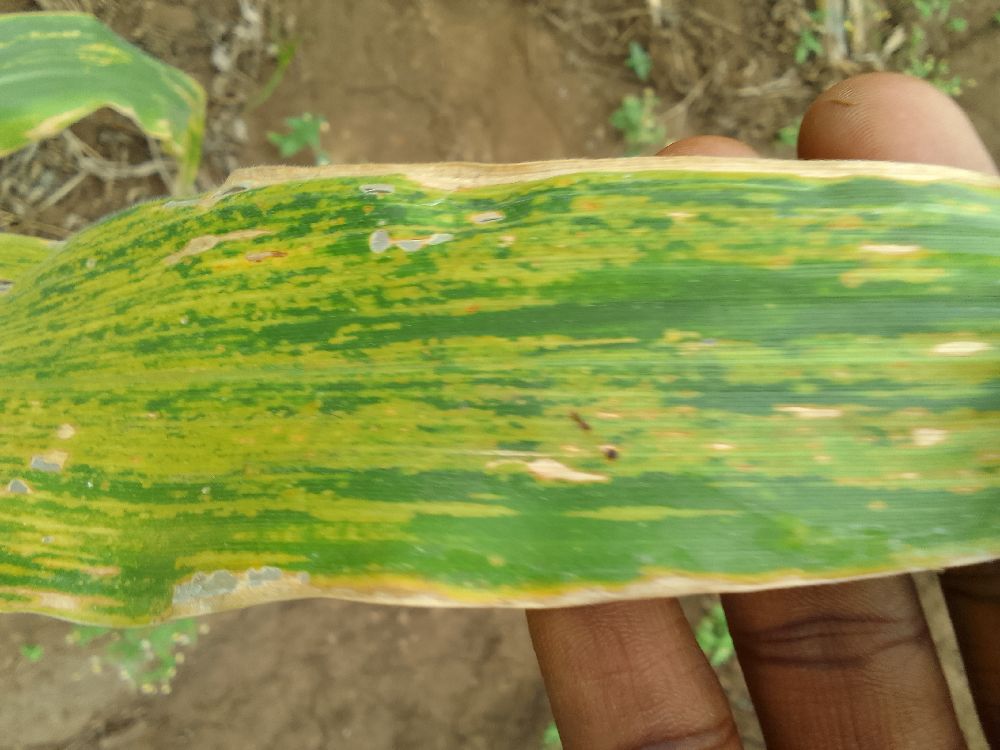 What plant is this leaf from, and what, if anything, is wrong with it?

maize, maize lethal necrosis
